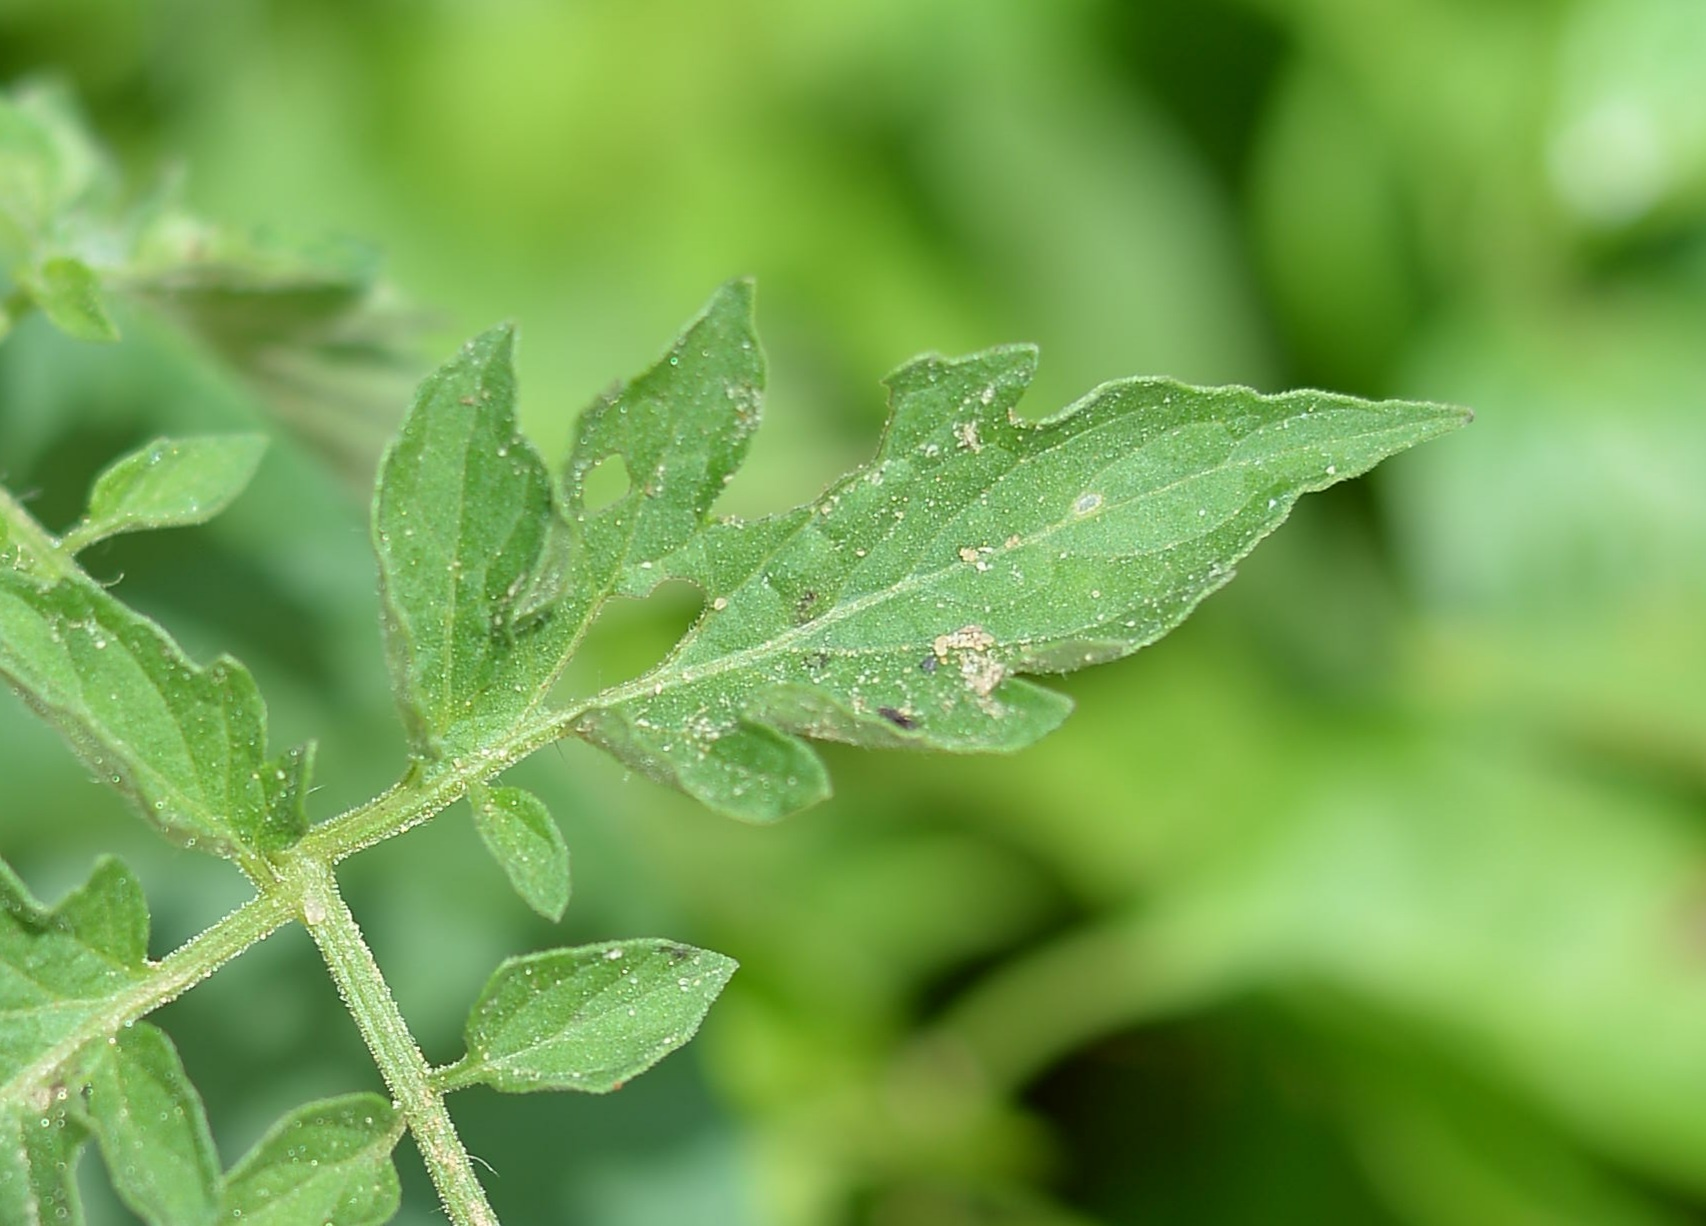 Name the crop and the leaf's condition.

tomato, infected
